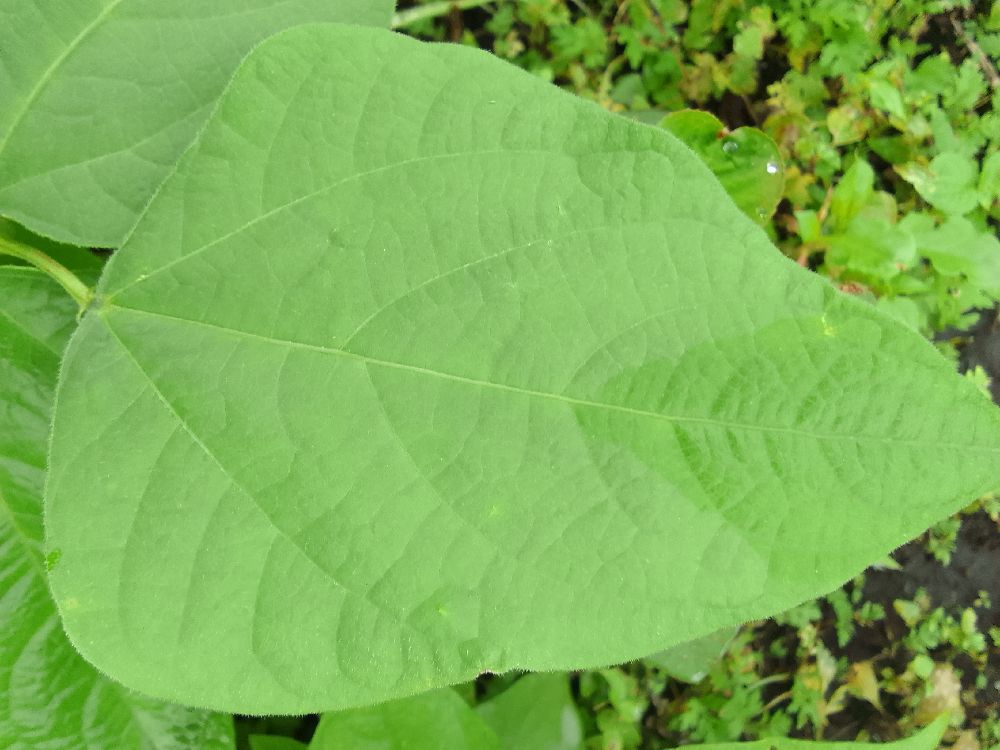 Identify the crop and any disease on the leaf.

common bean, healthy
